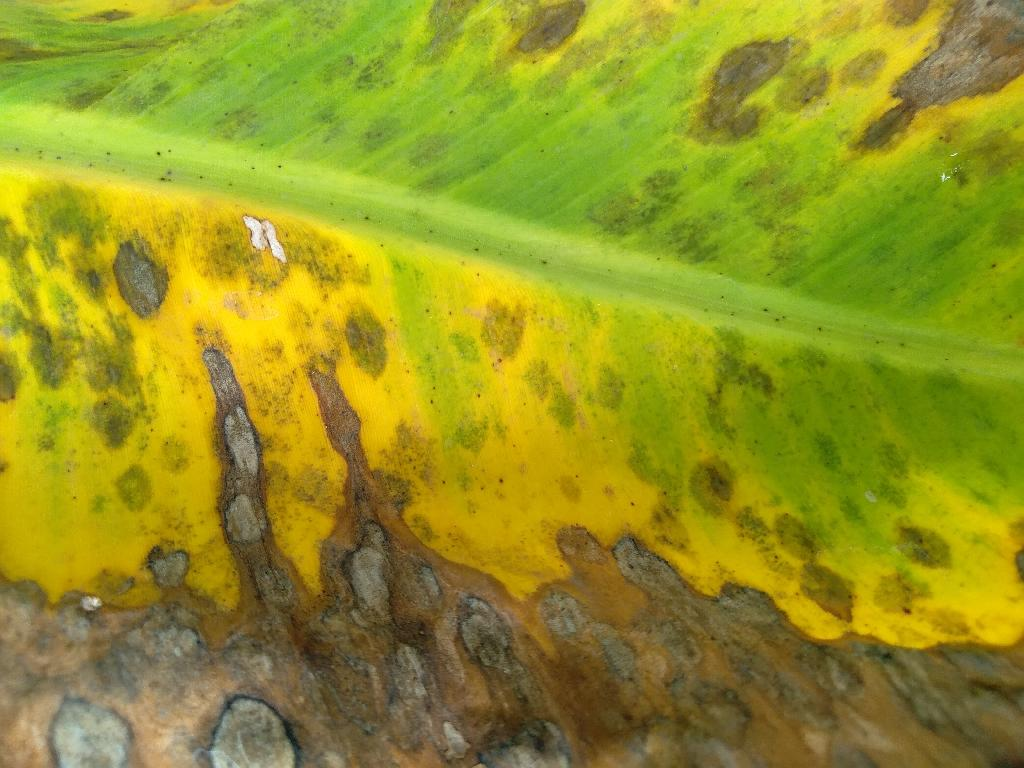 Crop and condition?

banana, black sigatoka
